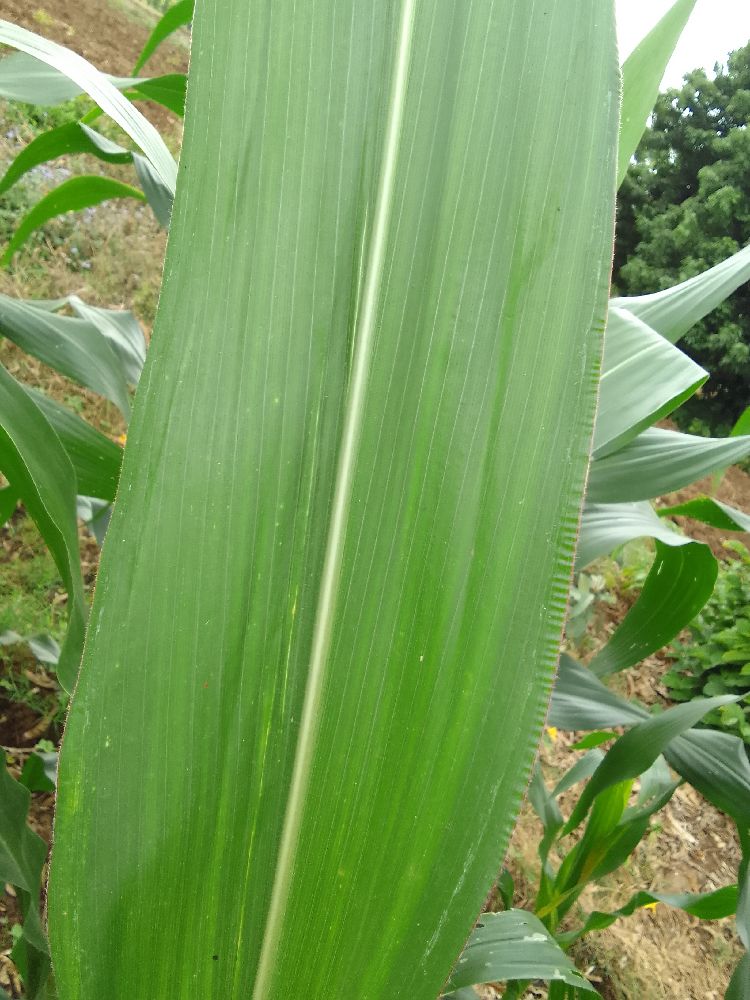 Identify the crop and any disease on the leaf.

maize, healthy
